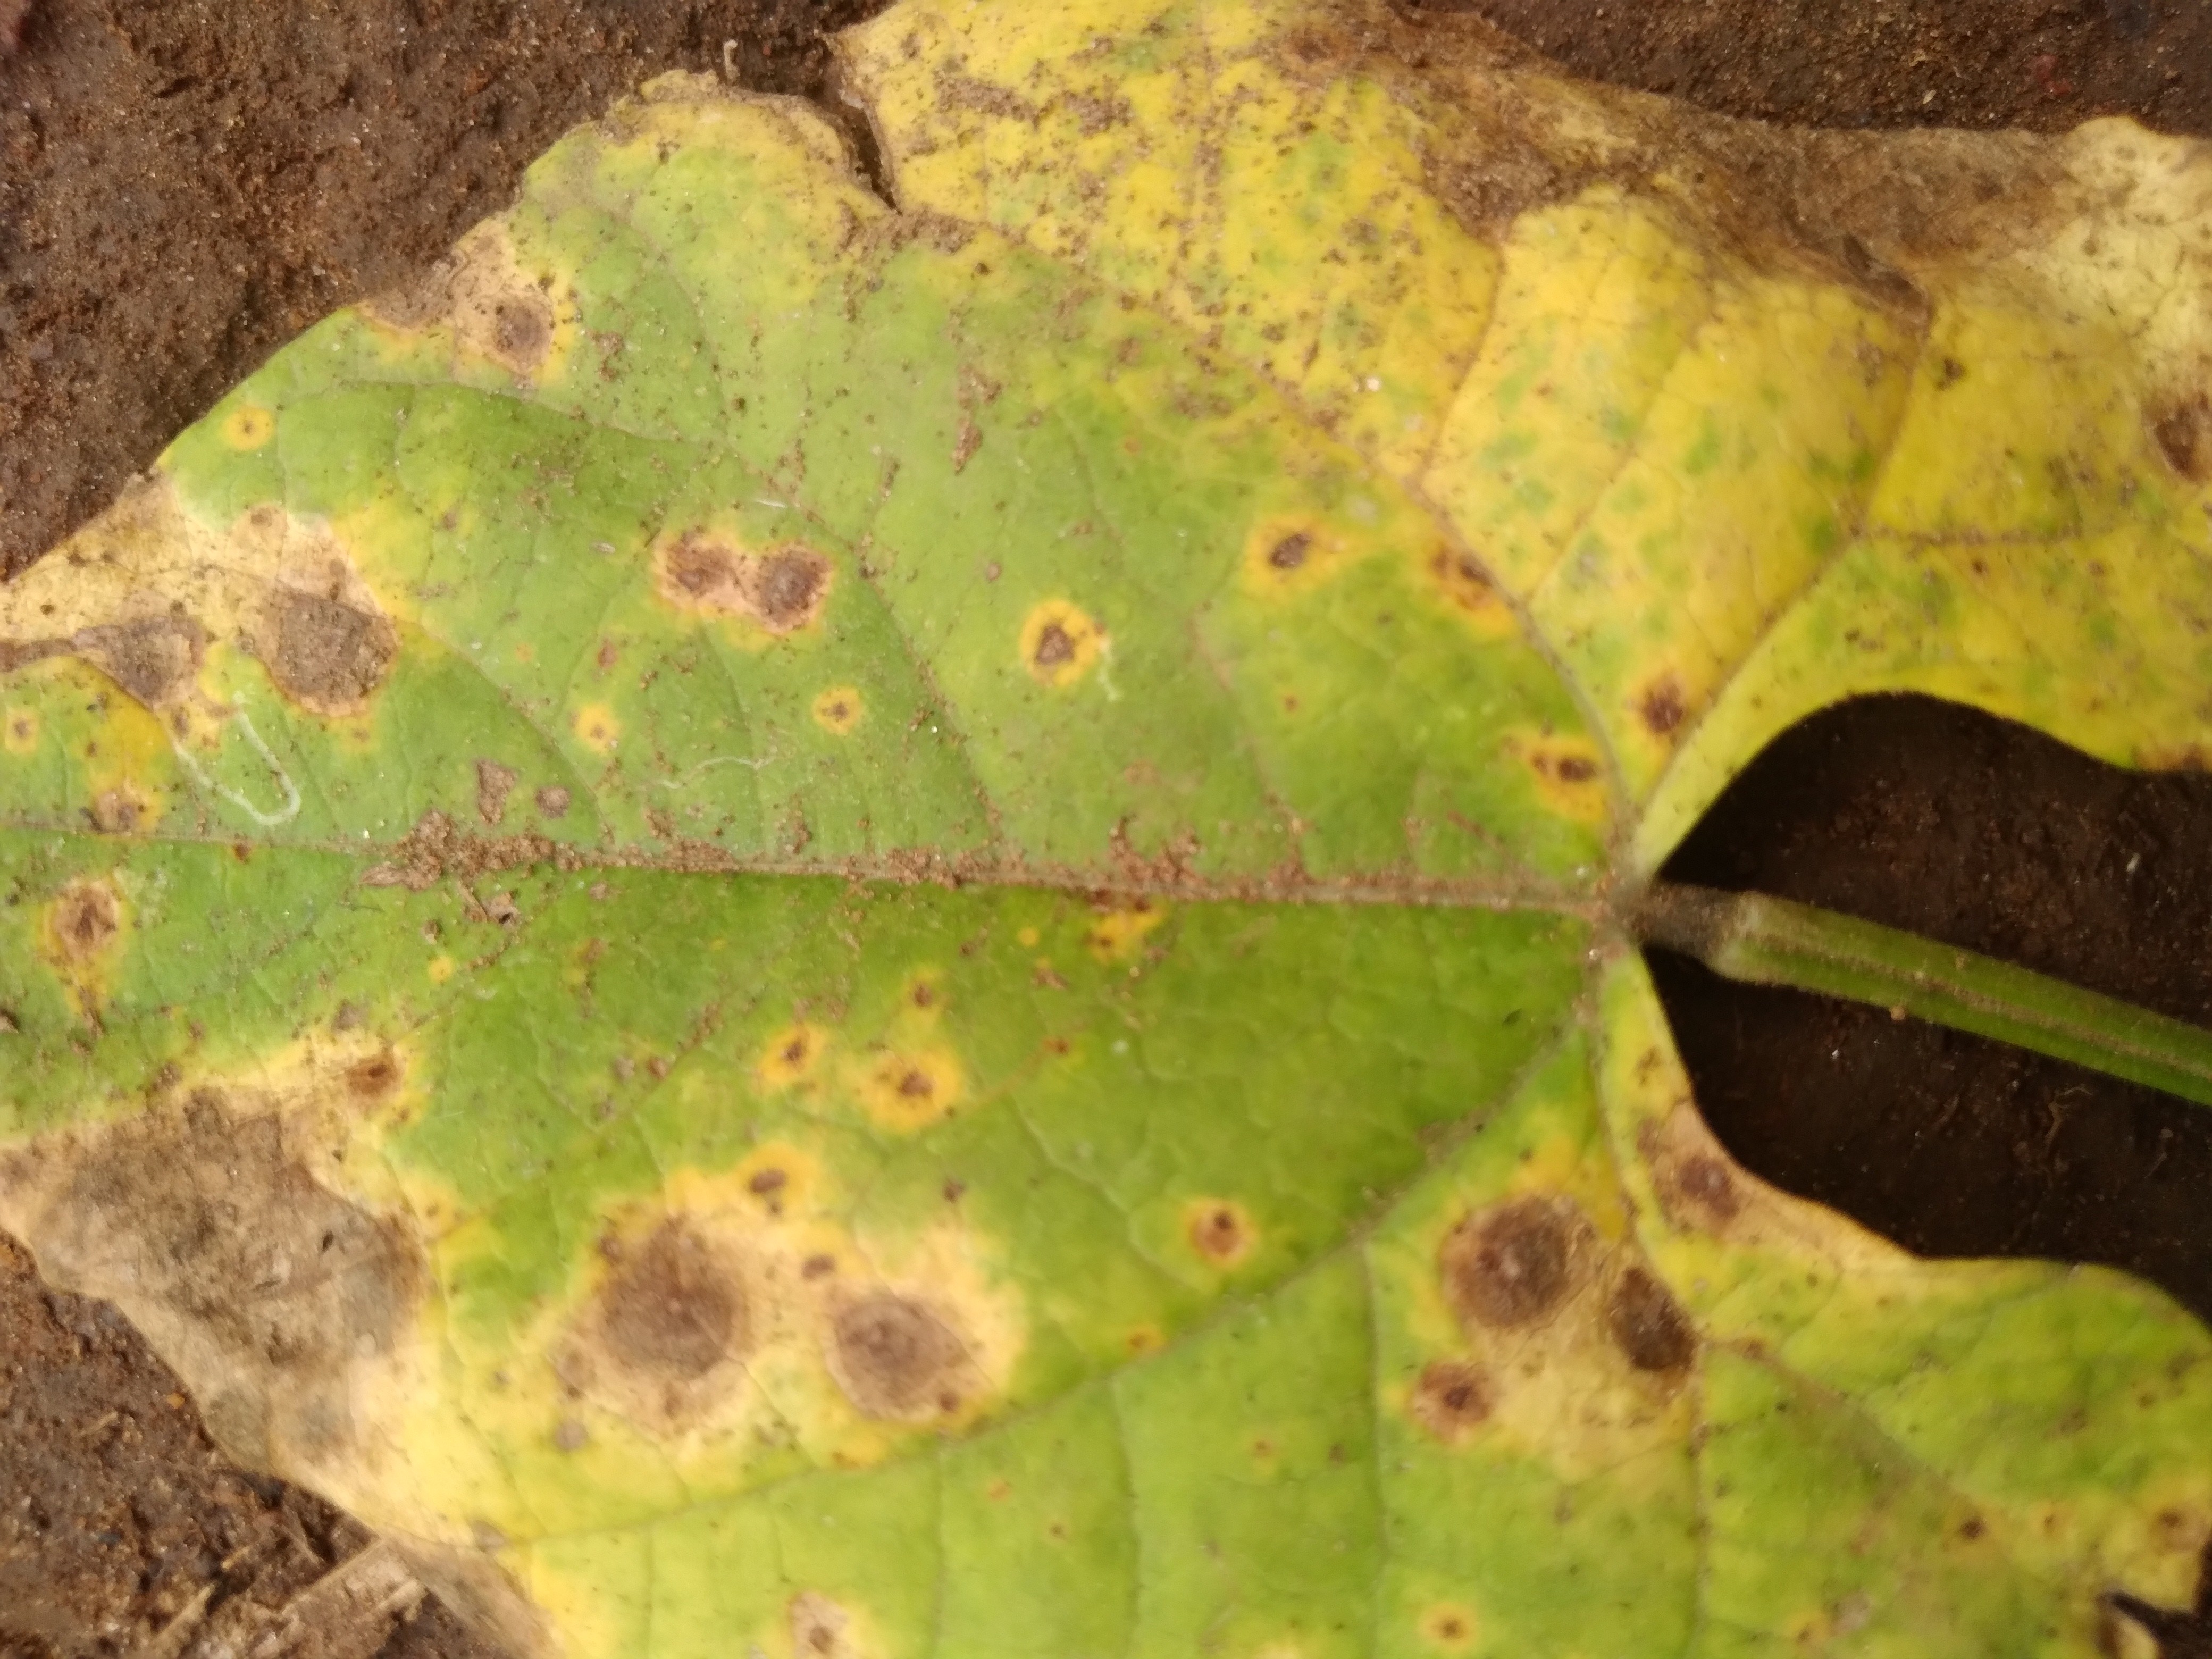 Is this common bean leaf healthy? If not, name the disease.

rust
